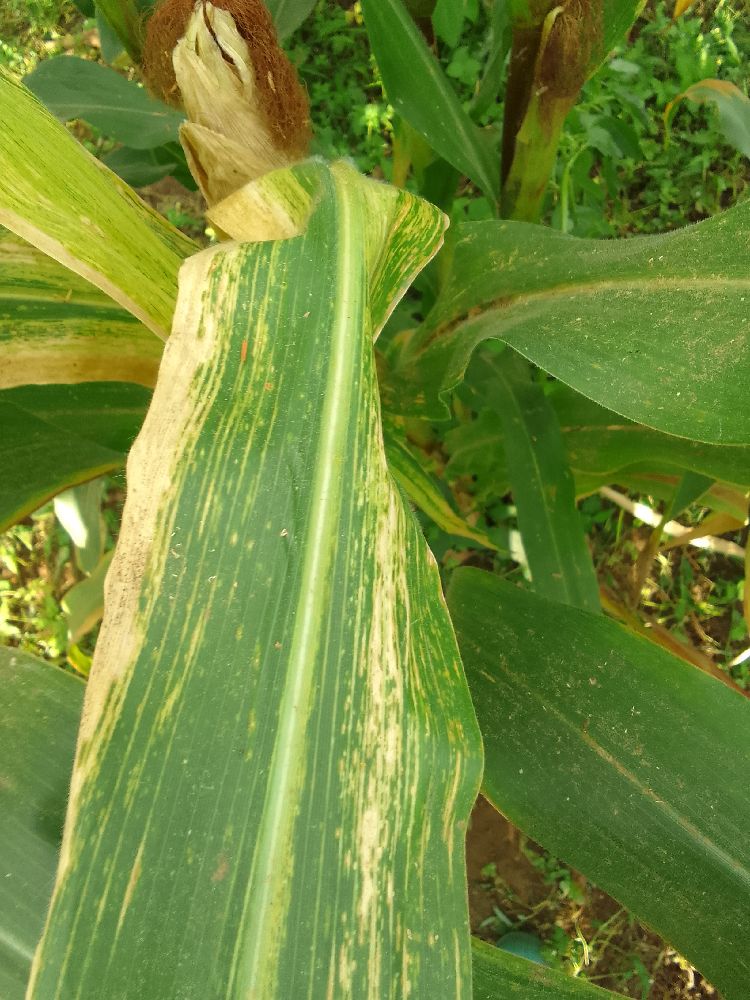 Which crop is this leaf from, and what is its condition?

maize, maize lethal necrosis
